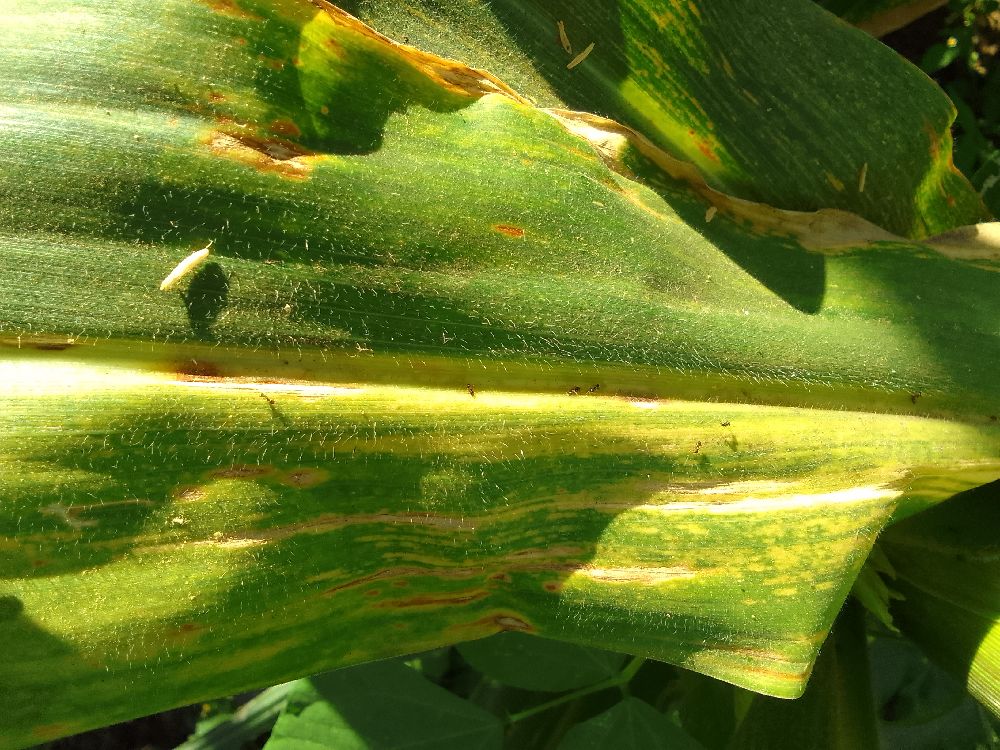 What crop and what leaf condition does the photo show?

maize, maize lethal necrosis
